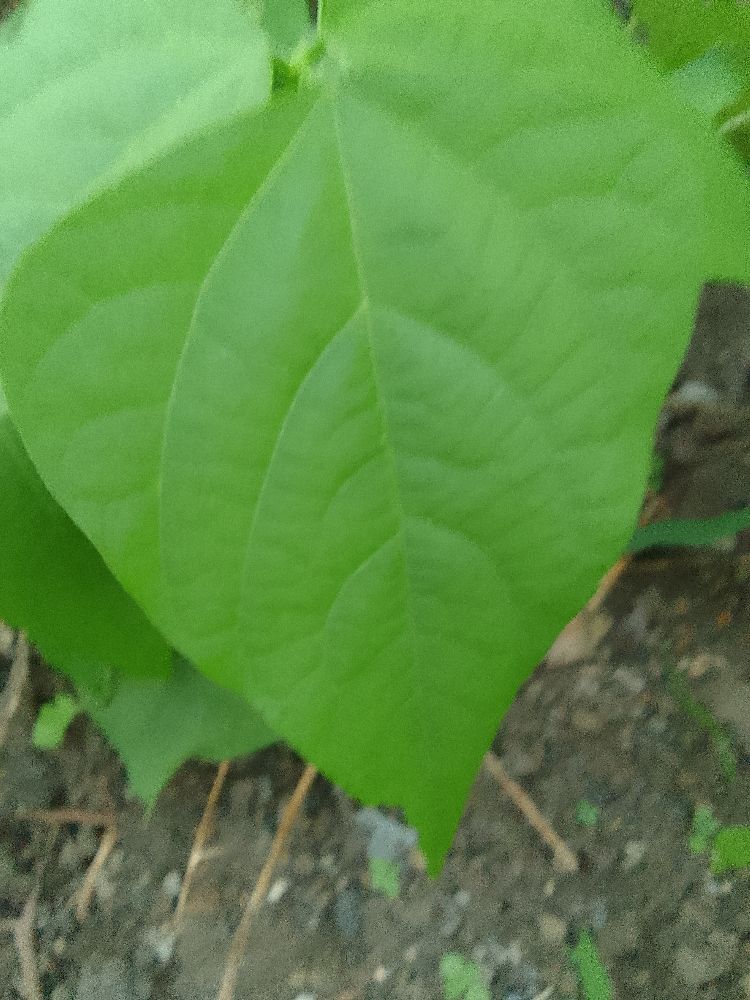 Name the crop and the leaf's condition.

common bean, healthy
